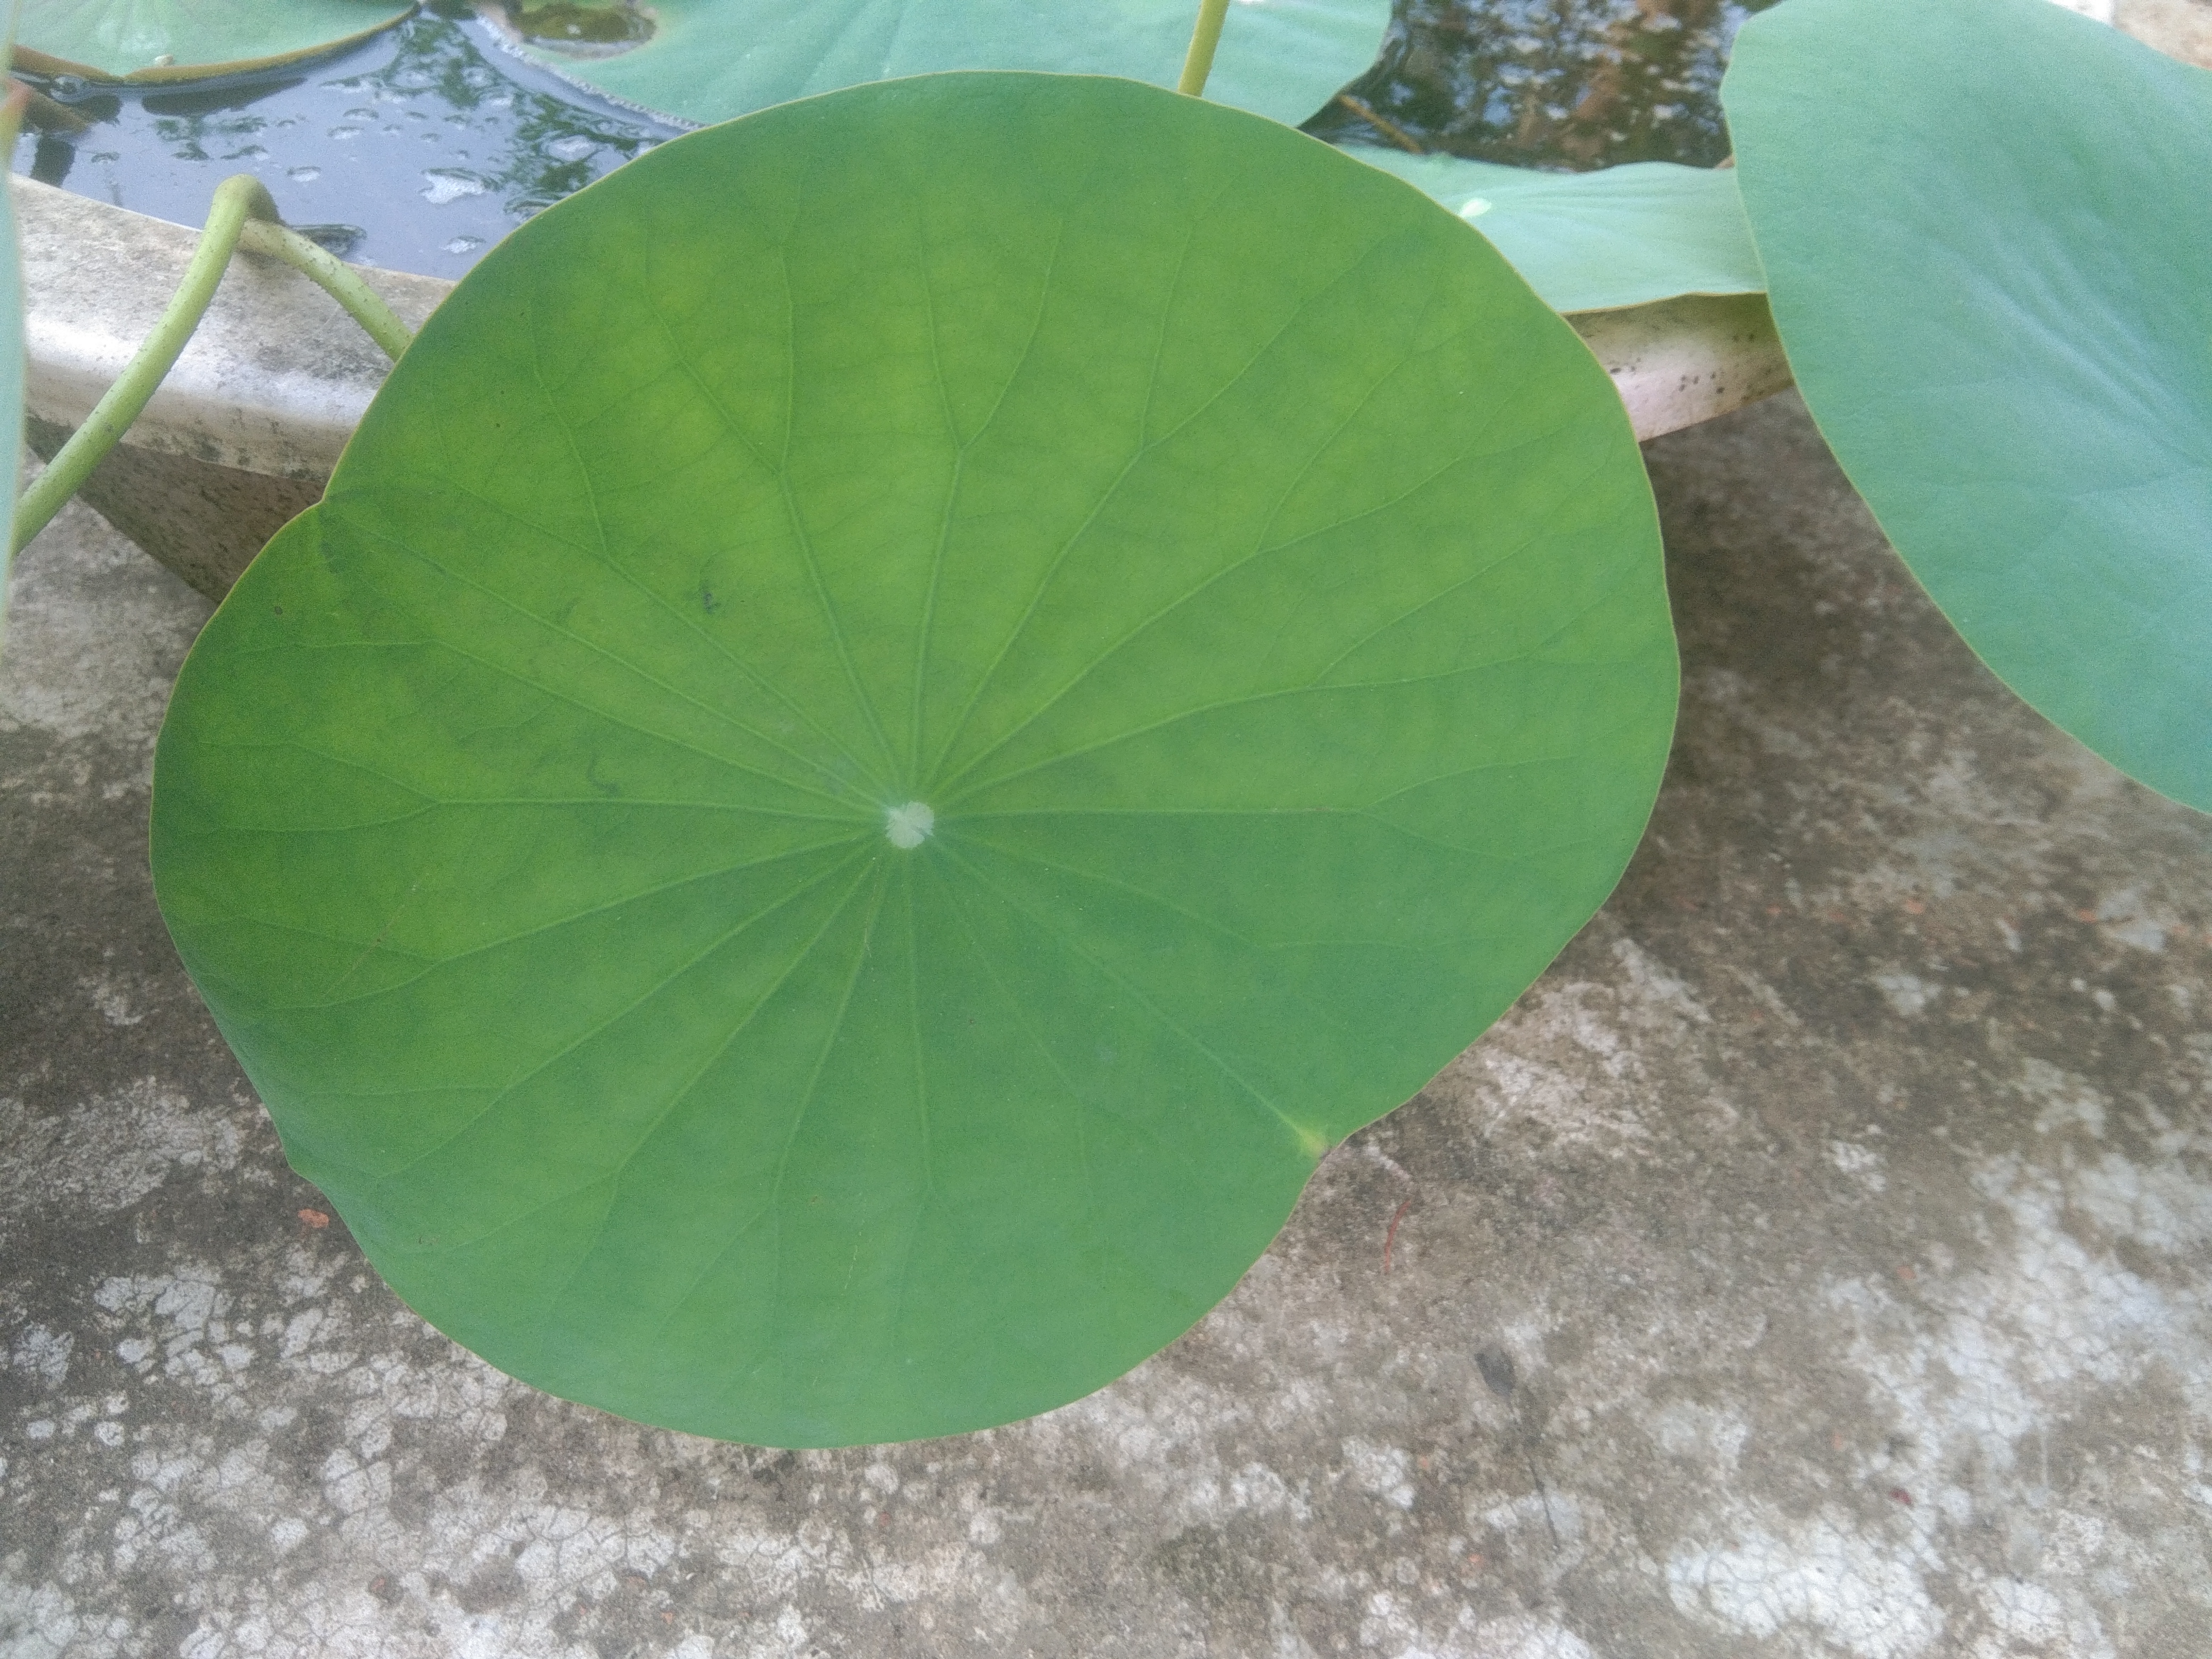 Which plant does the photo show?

lotus
